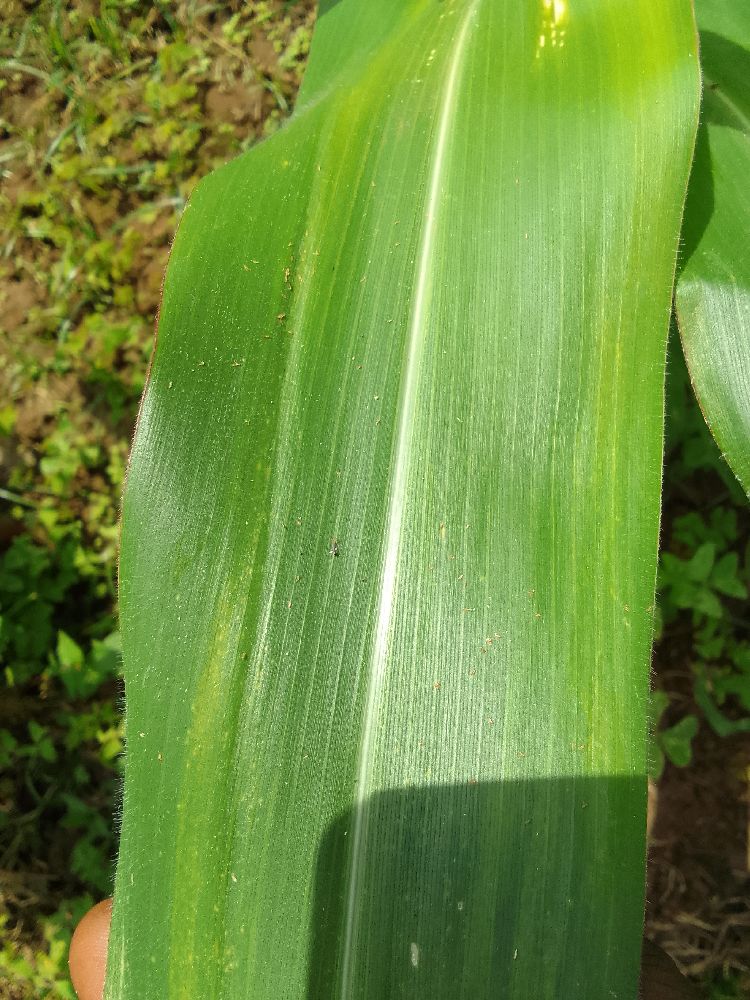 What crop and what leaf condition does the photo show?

maize, healthy
